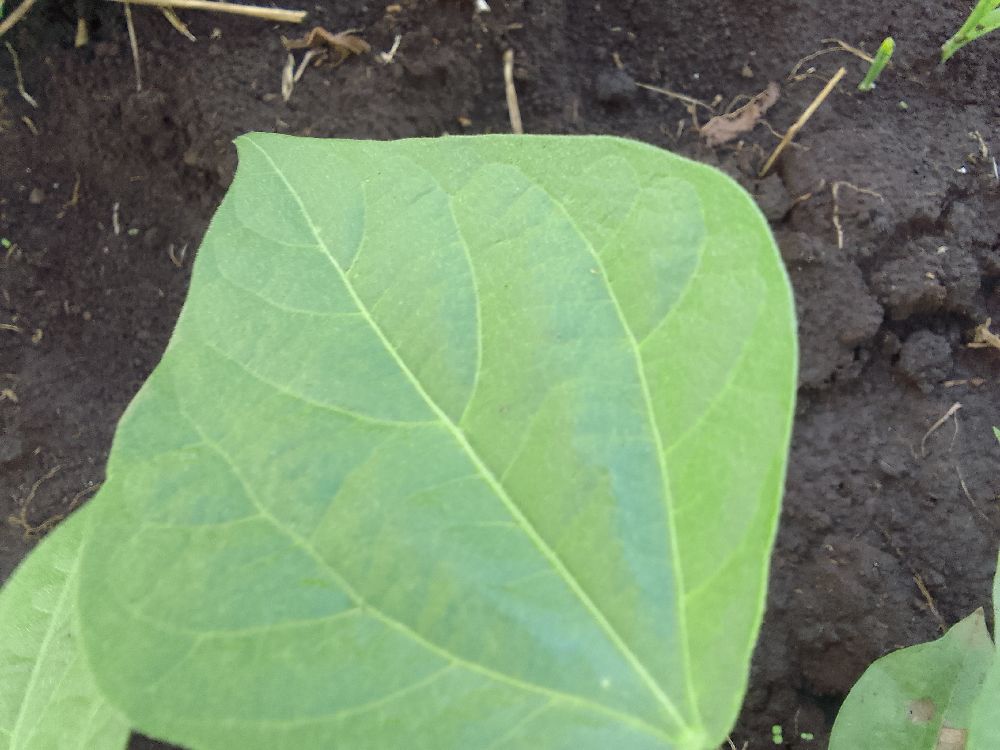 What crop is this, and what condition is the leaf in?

common bean, healthy
